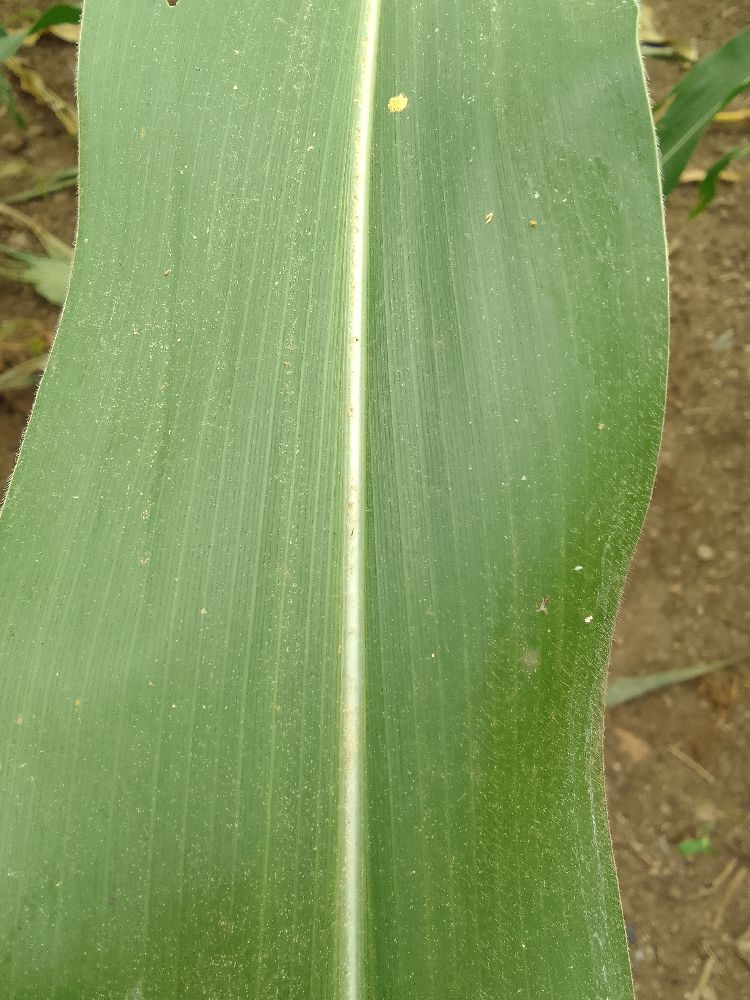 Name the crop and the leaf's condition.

maize, healthy
